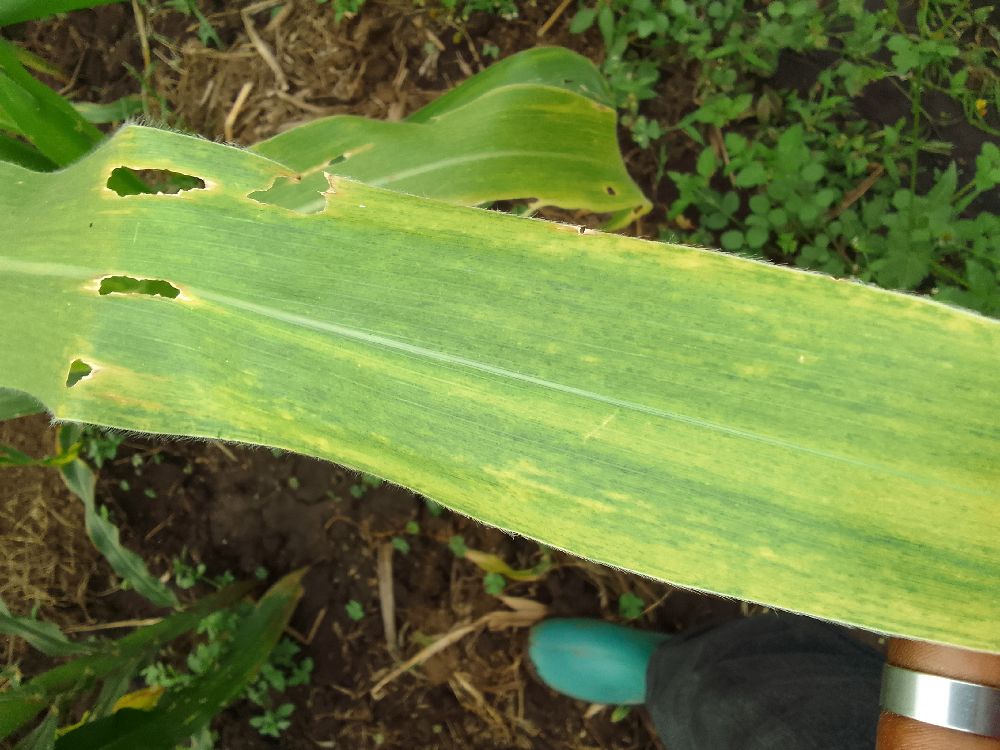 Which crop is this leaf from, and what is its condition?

maize, maize lethal necrosis
